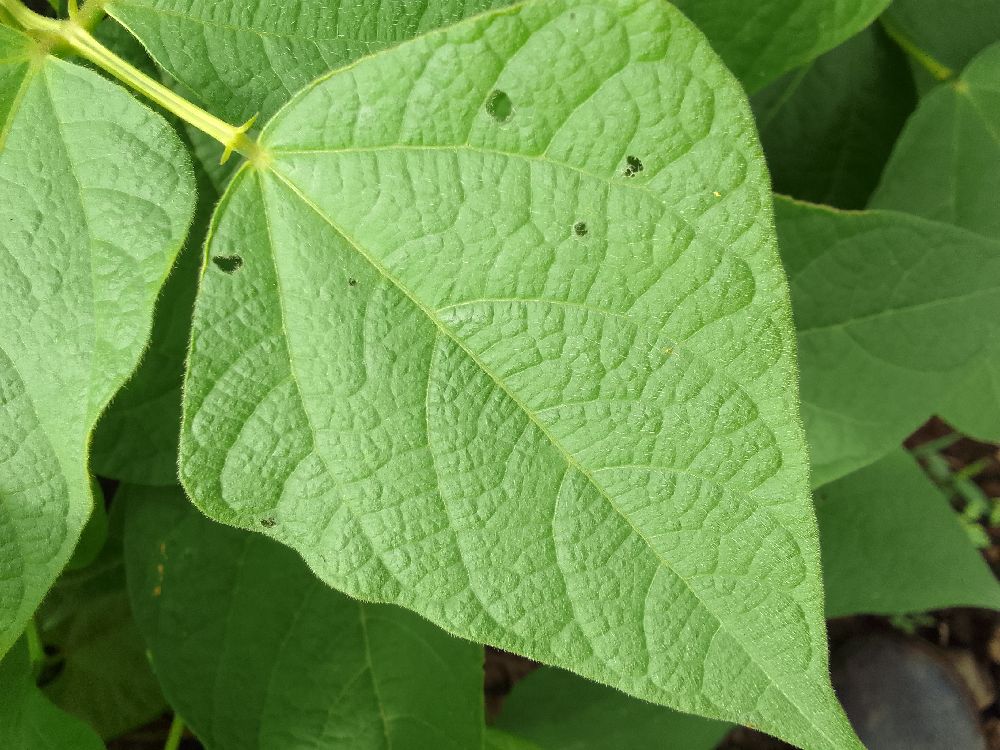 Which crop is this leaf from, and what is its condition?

common bean, healthy
